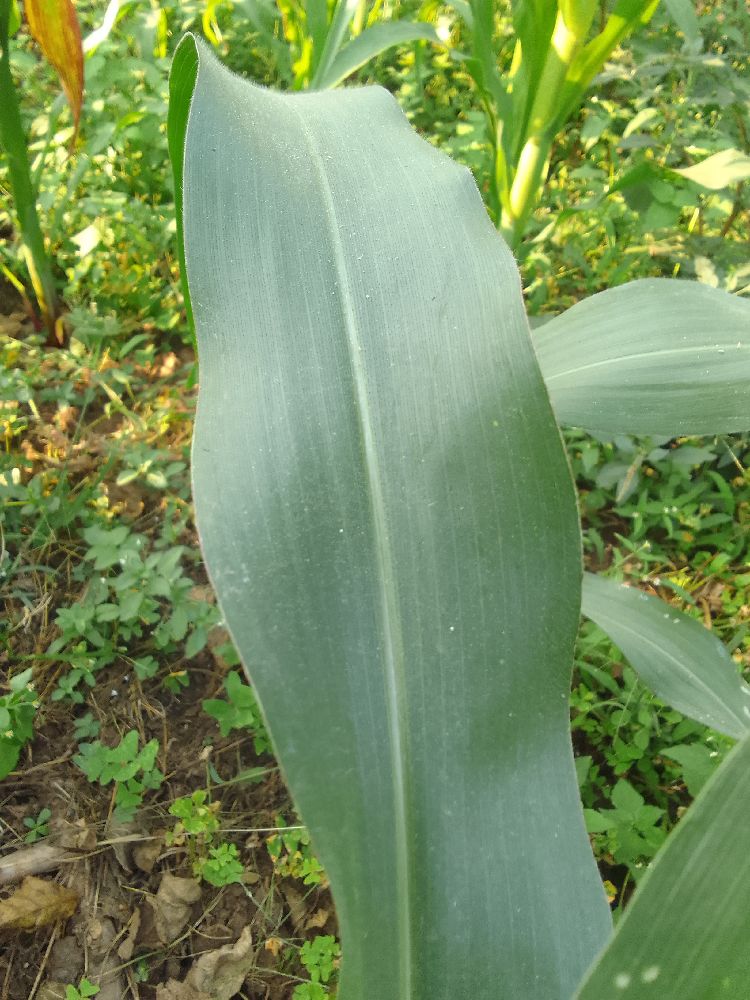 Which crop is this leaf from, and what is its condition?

maize, healthy
